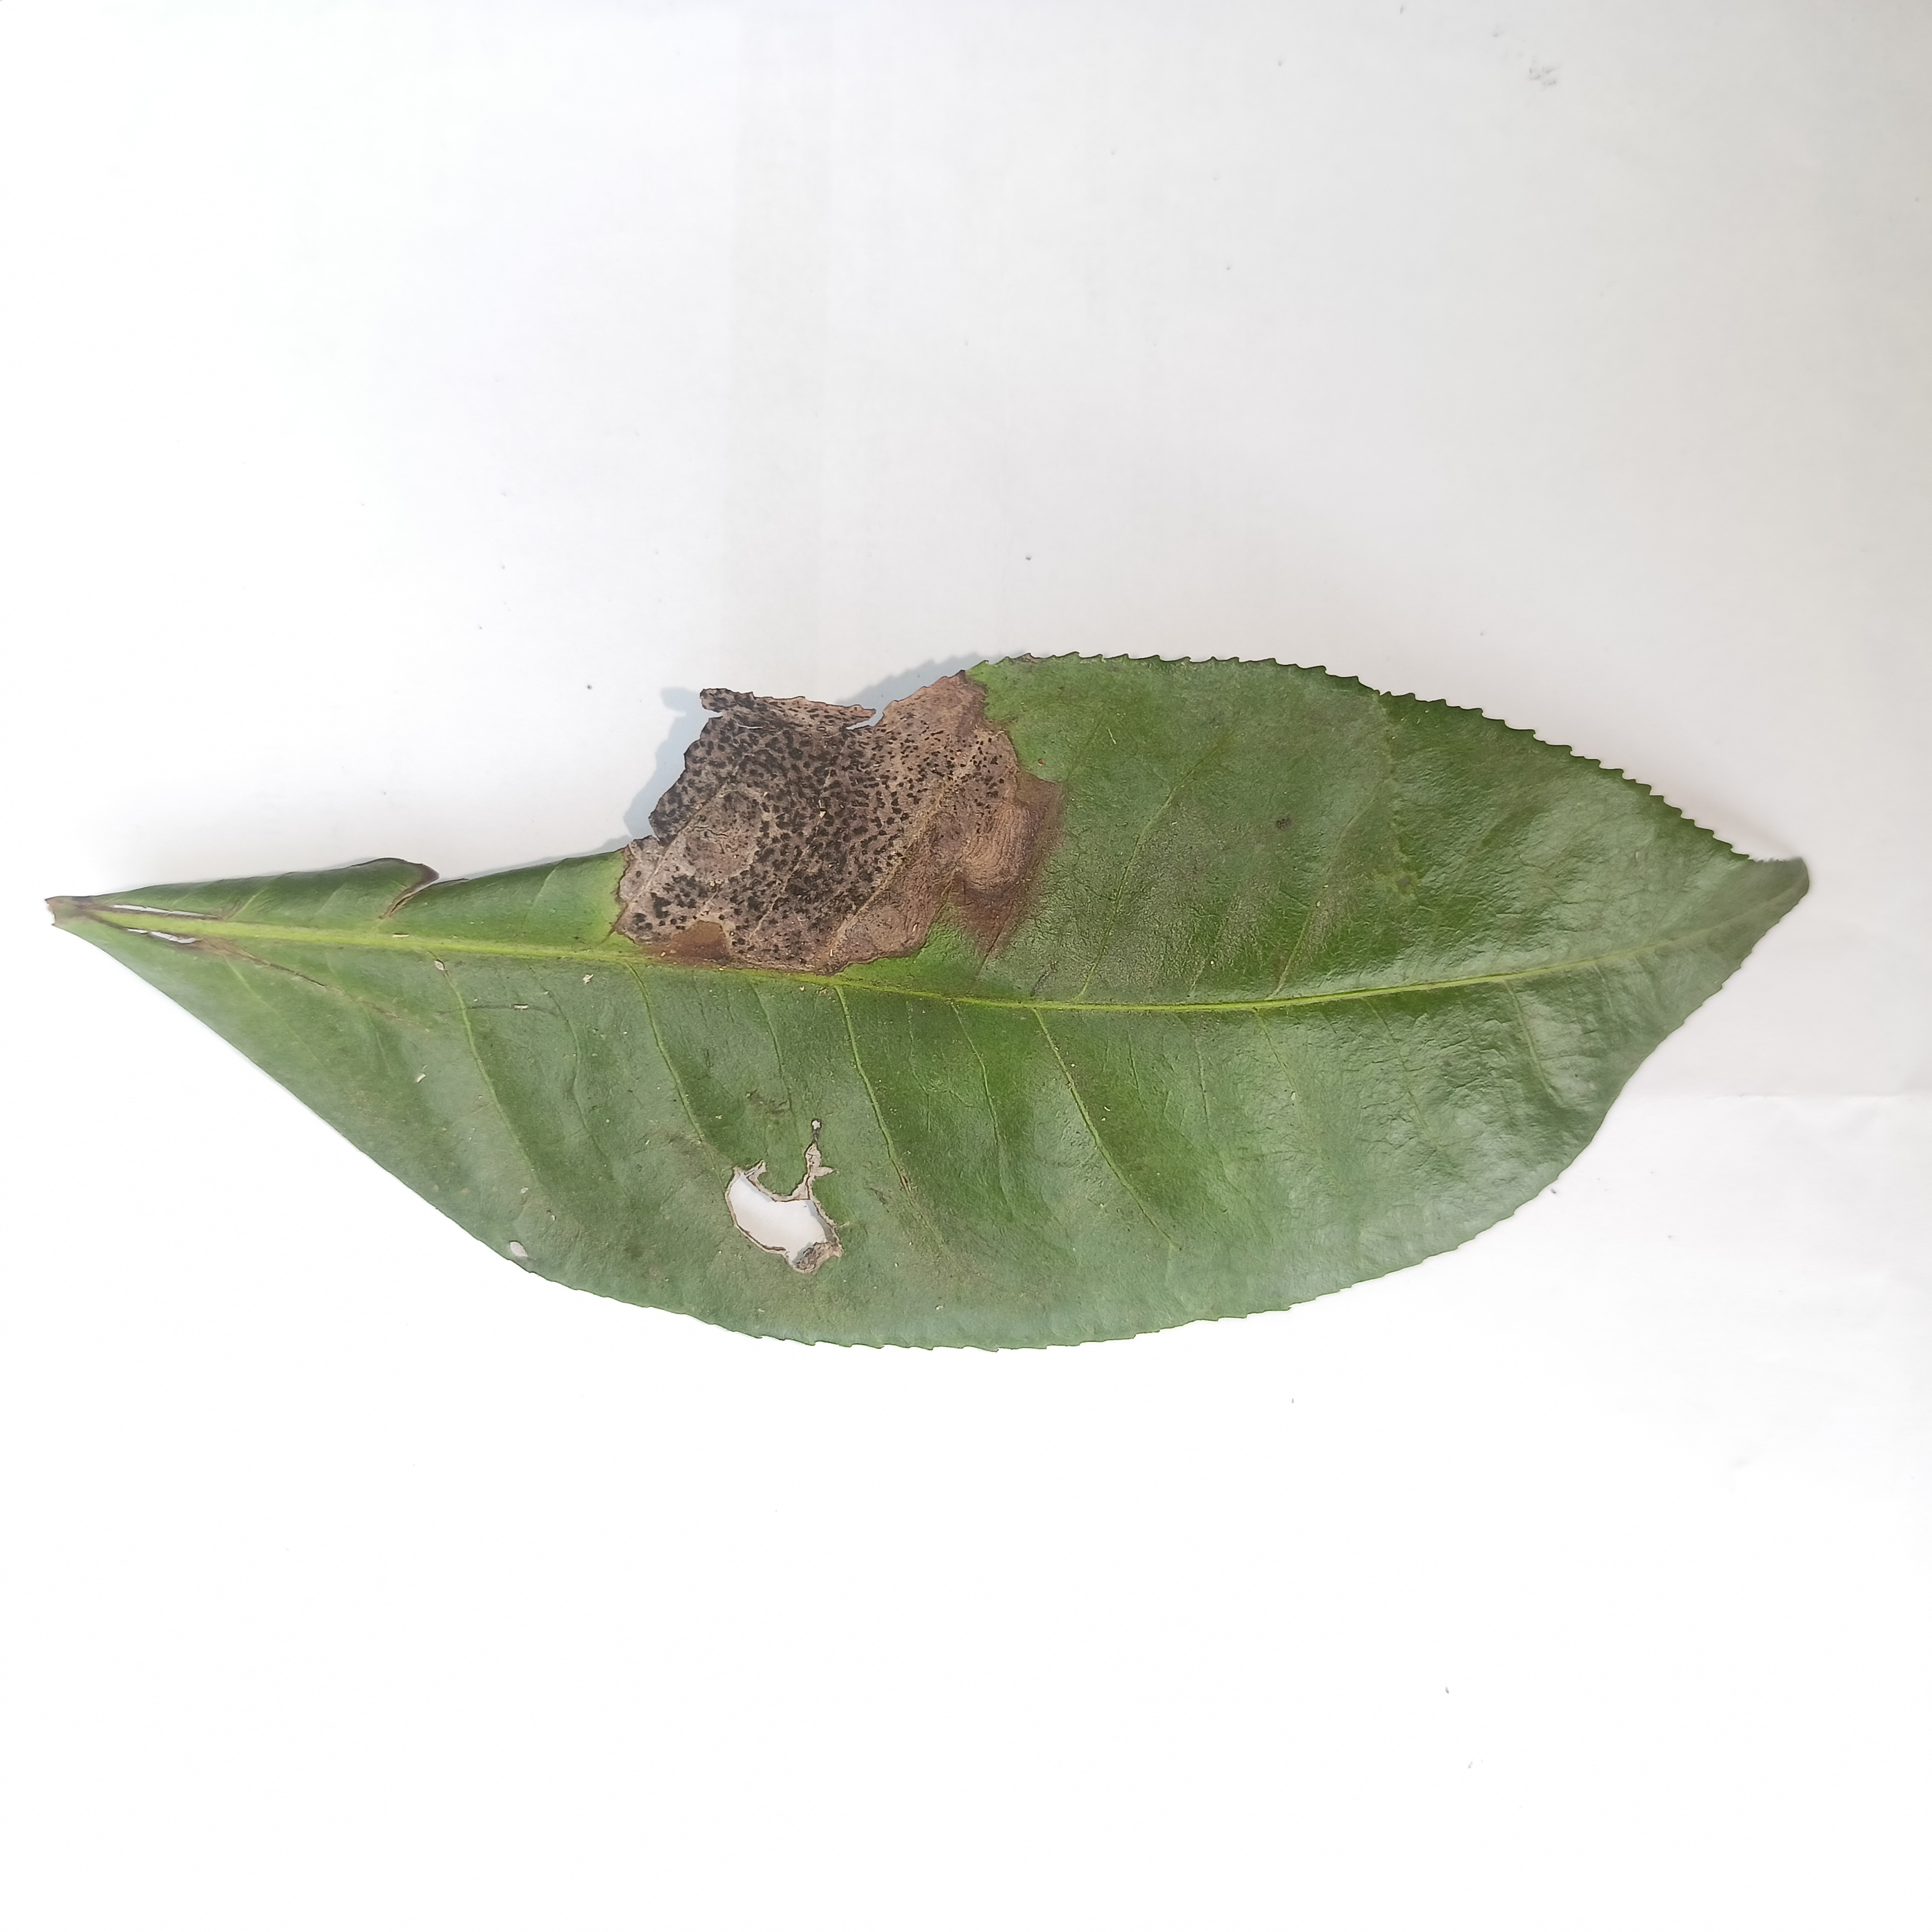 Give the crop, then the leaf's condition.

tea, brown blight
